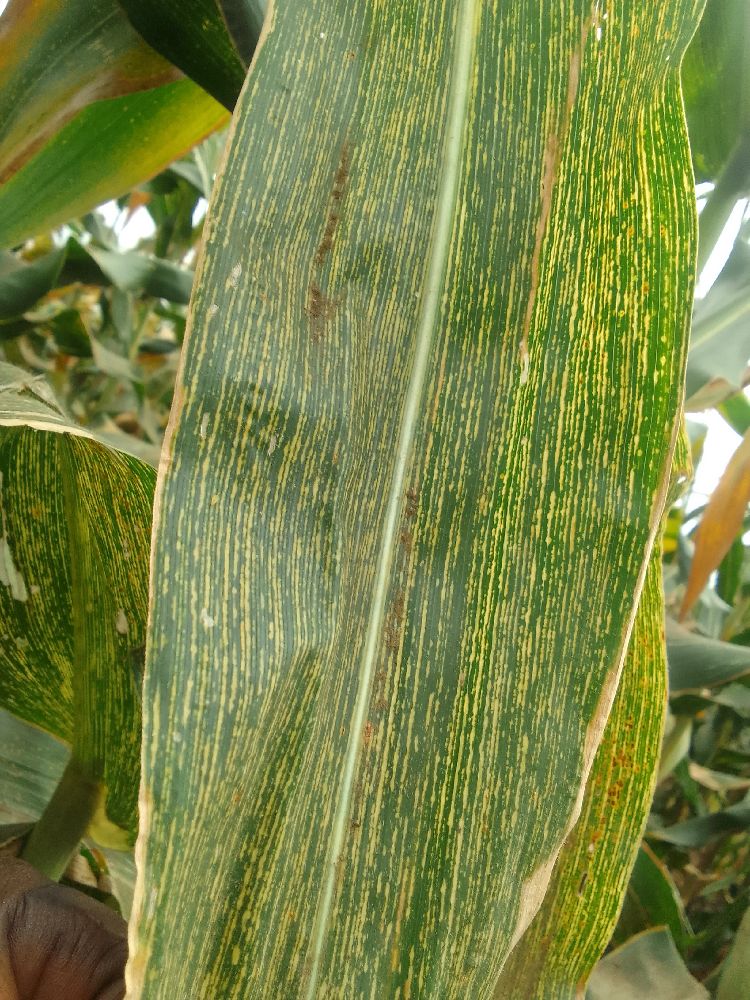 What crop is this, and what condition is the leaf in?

maize, maize streak virus
